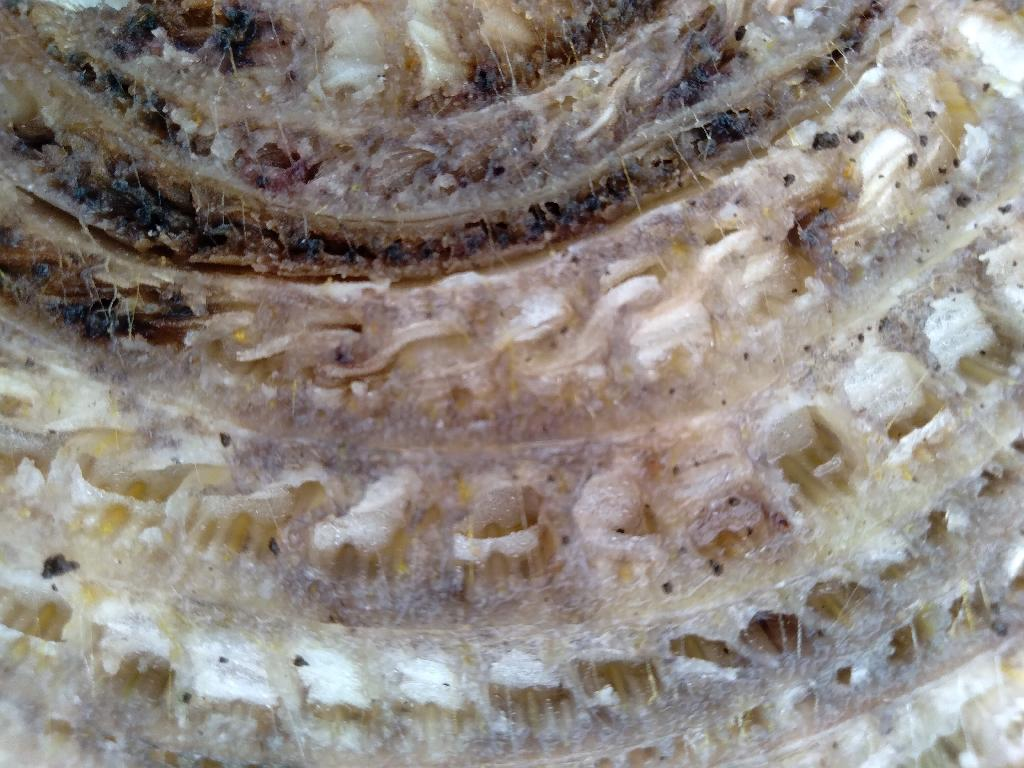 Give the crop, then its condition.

banana, fusarium wilt race 1
